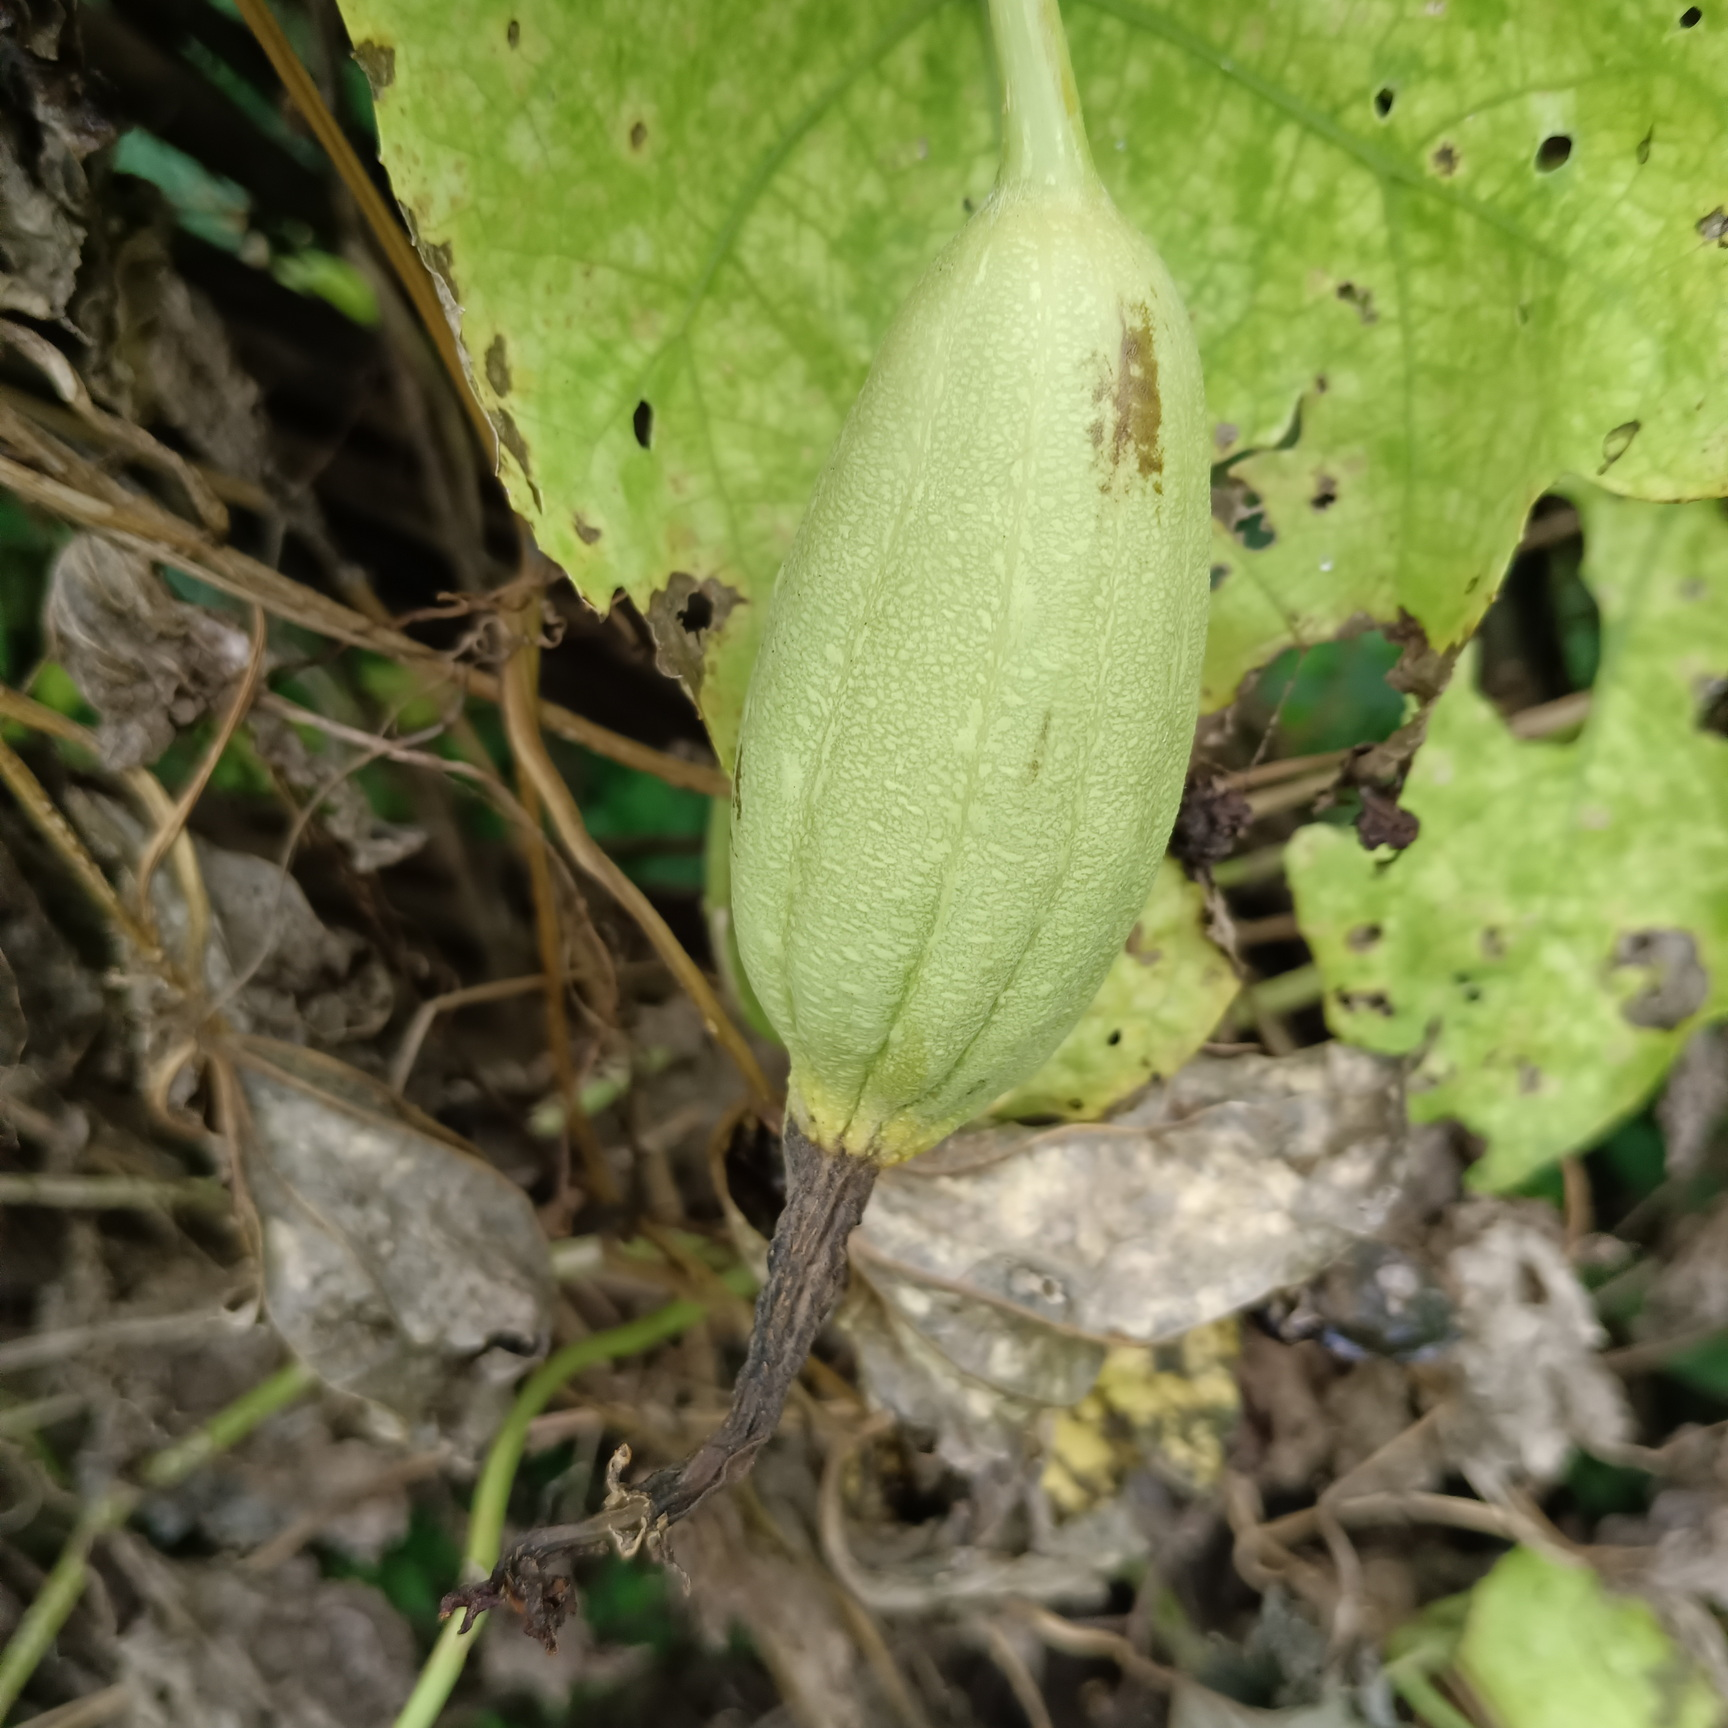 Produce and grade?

luffa, faulty
